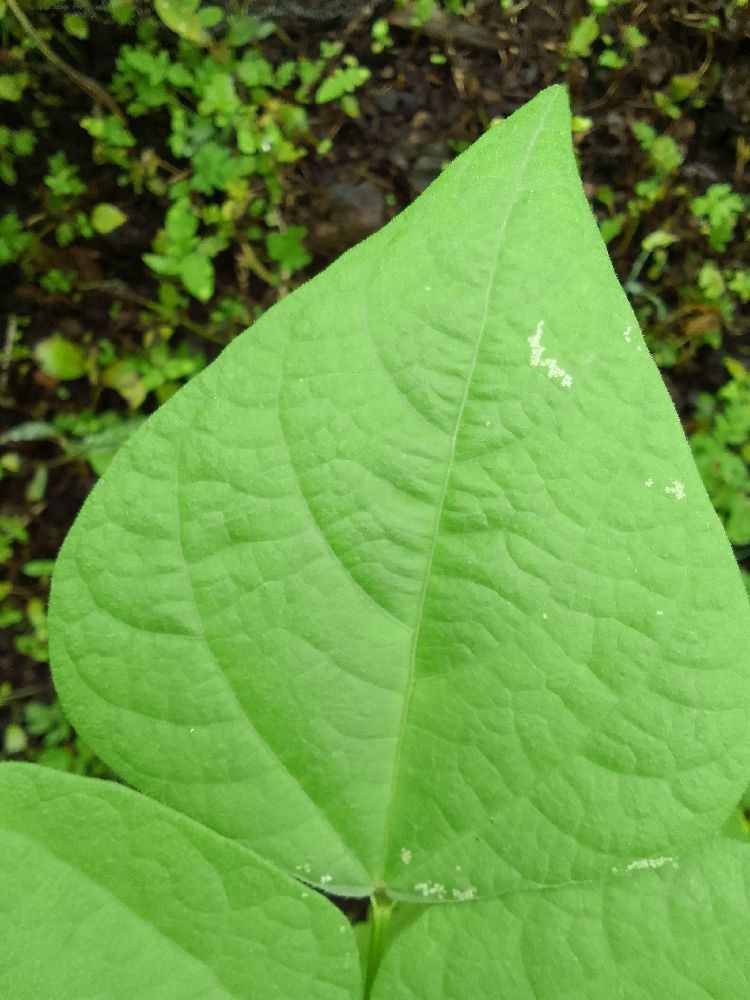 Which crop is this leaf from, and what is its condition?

common bean, healthy
